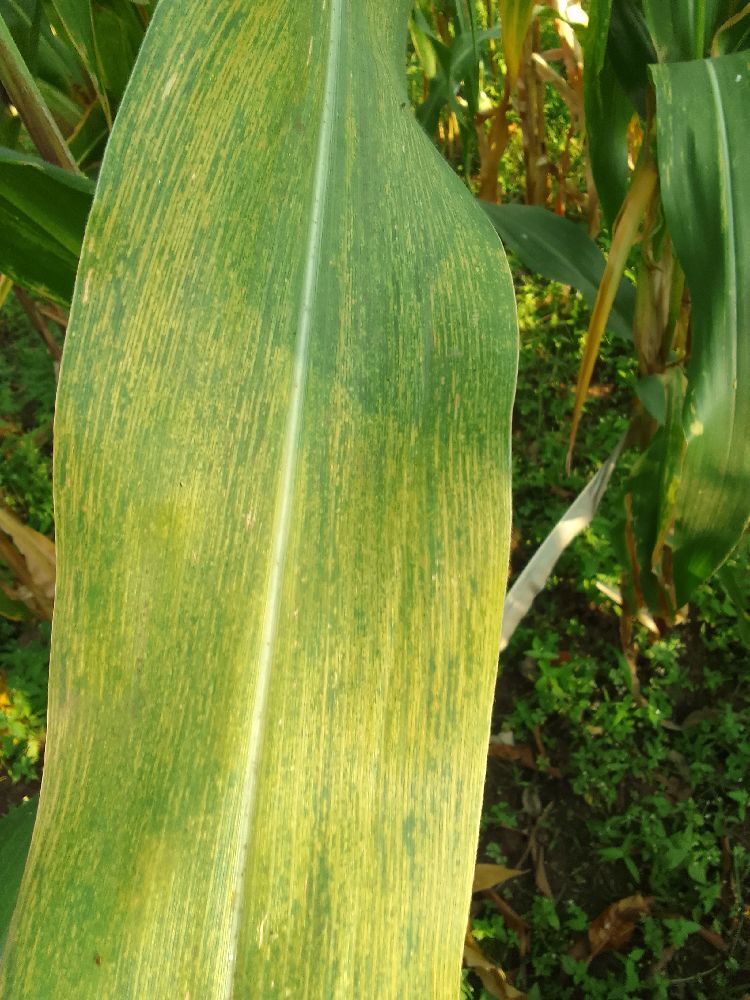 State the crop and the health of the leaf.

maize, maize lethal necrosis
